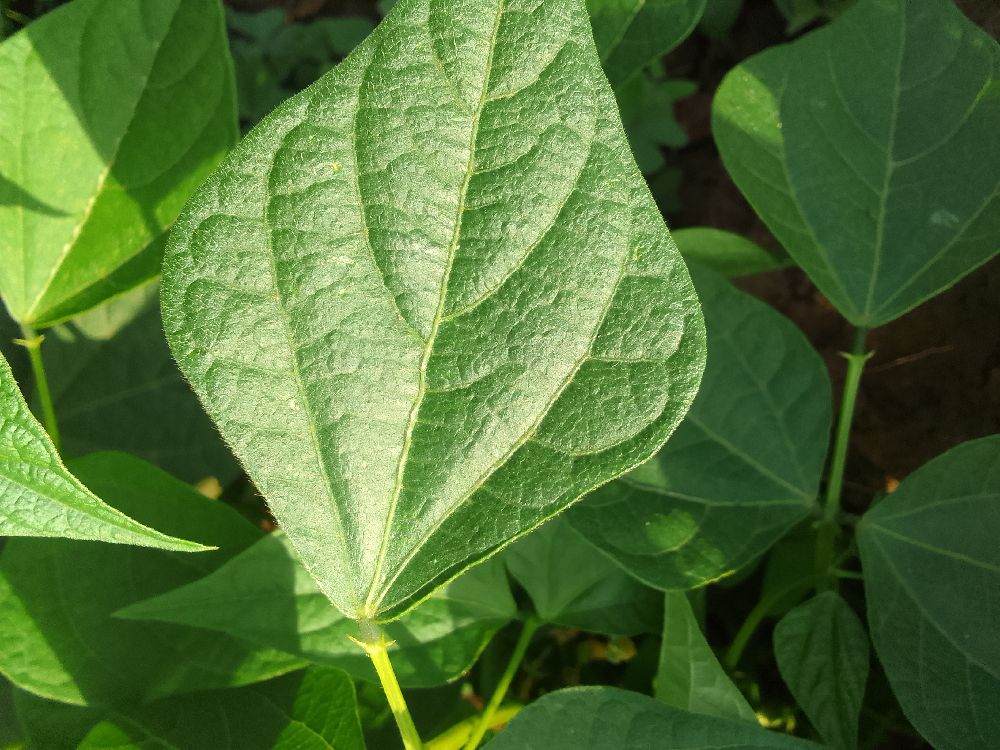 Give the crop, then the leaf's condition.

common bean, healthy
